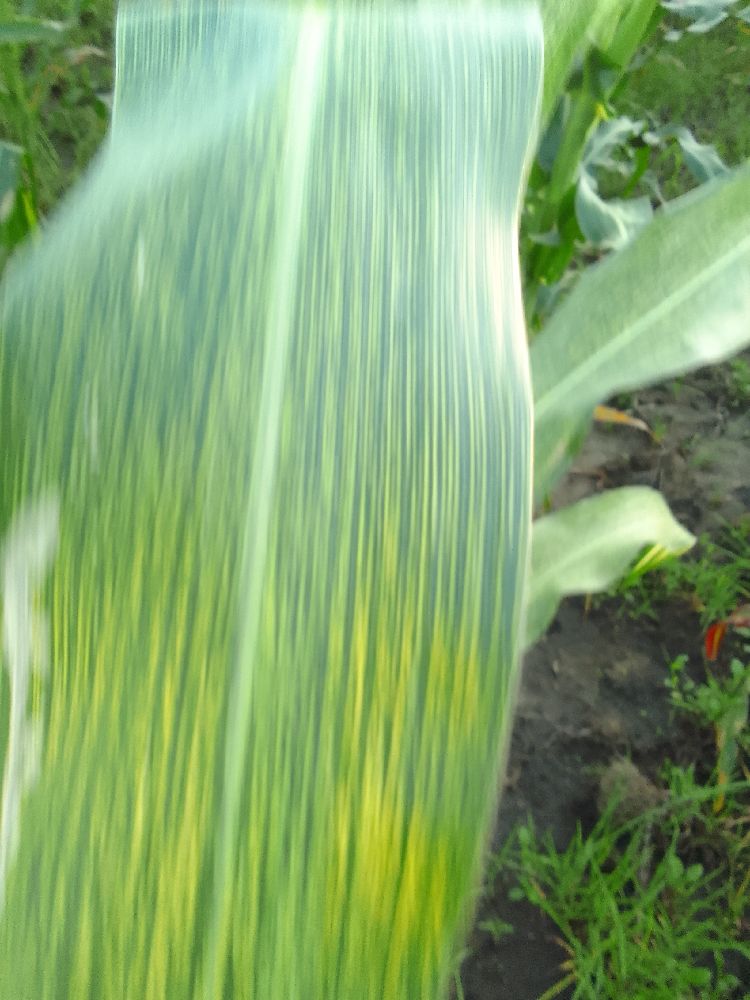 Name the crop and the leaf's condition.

maize, maize streak virus
